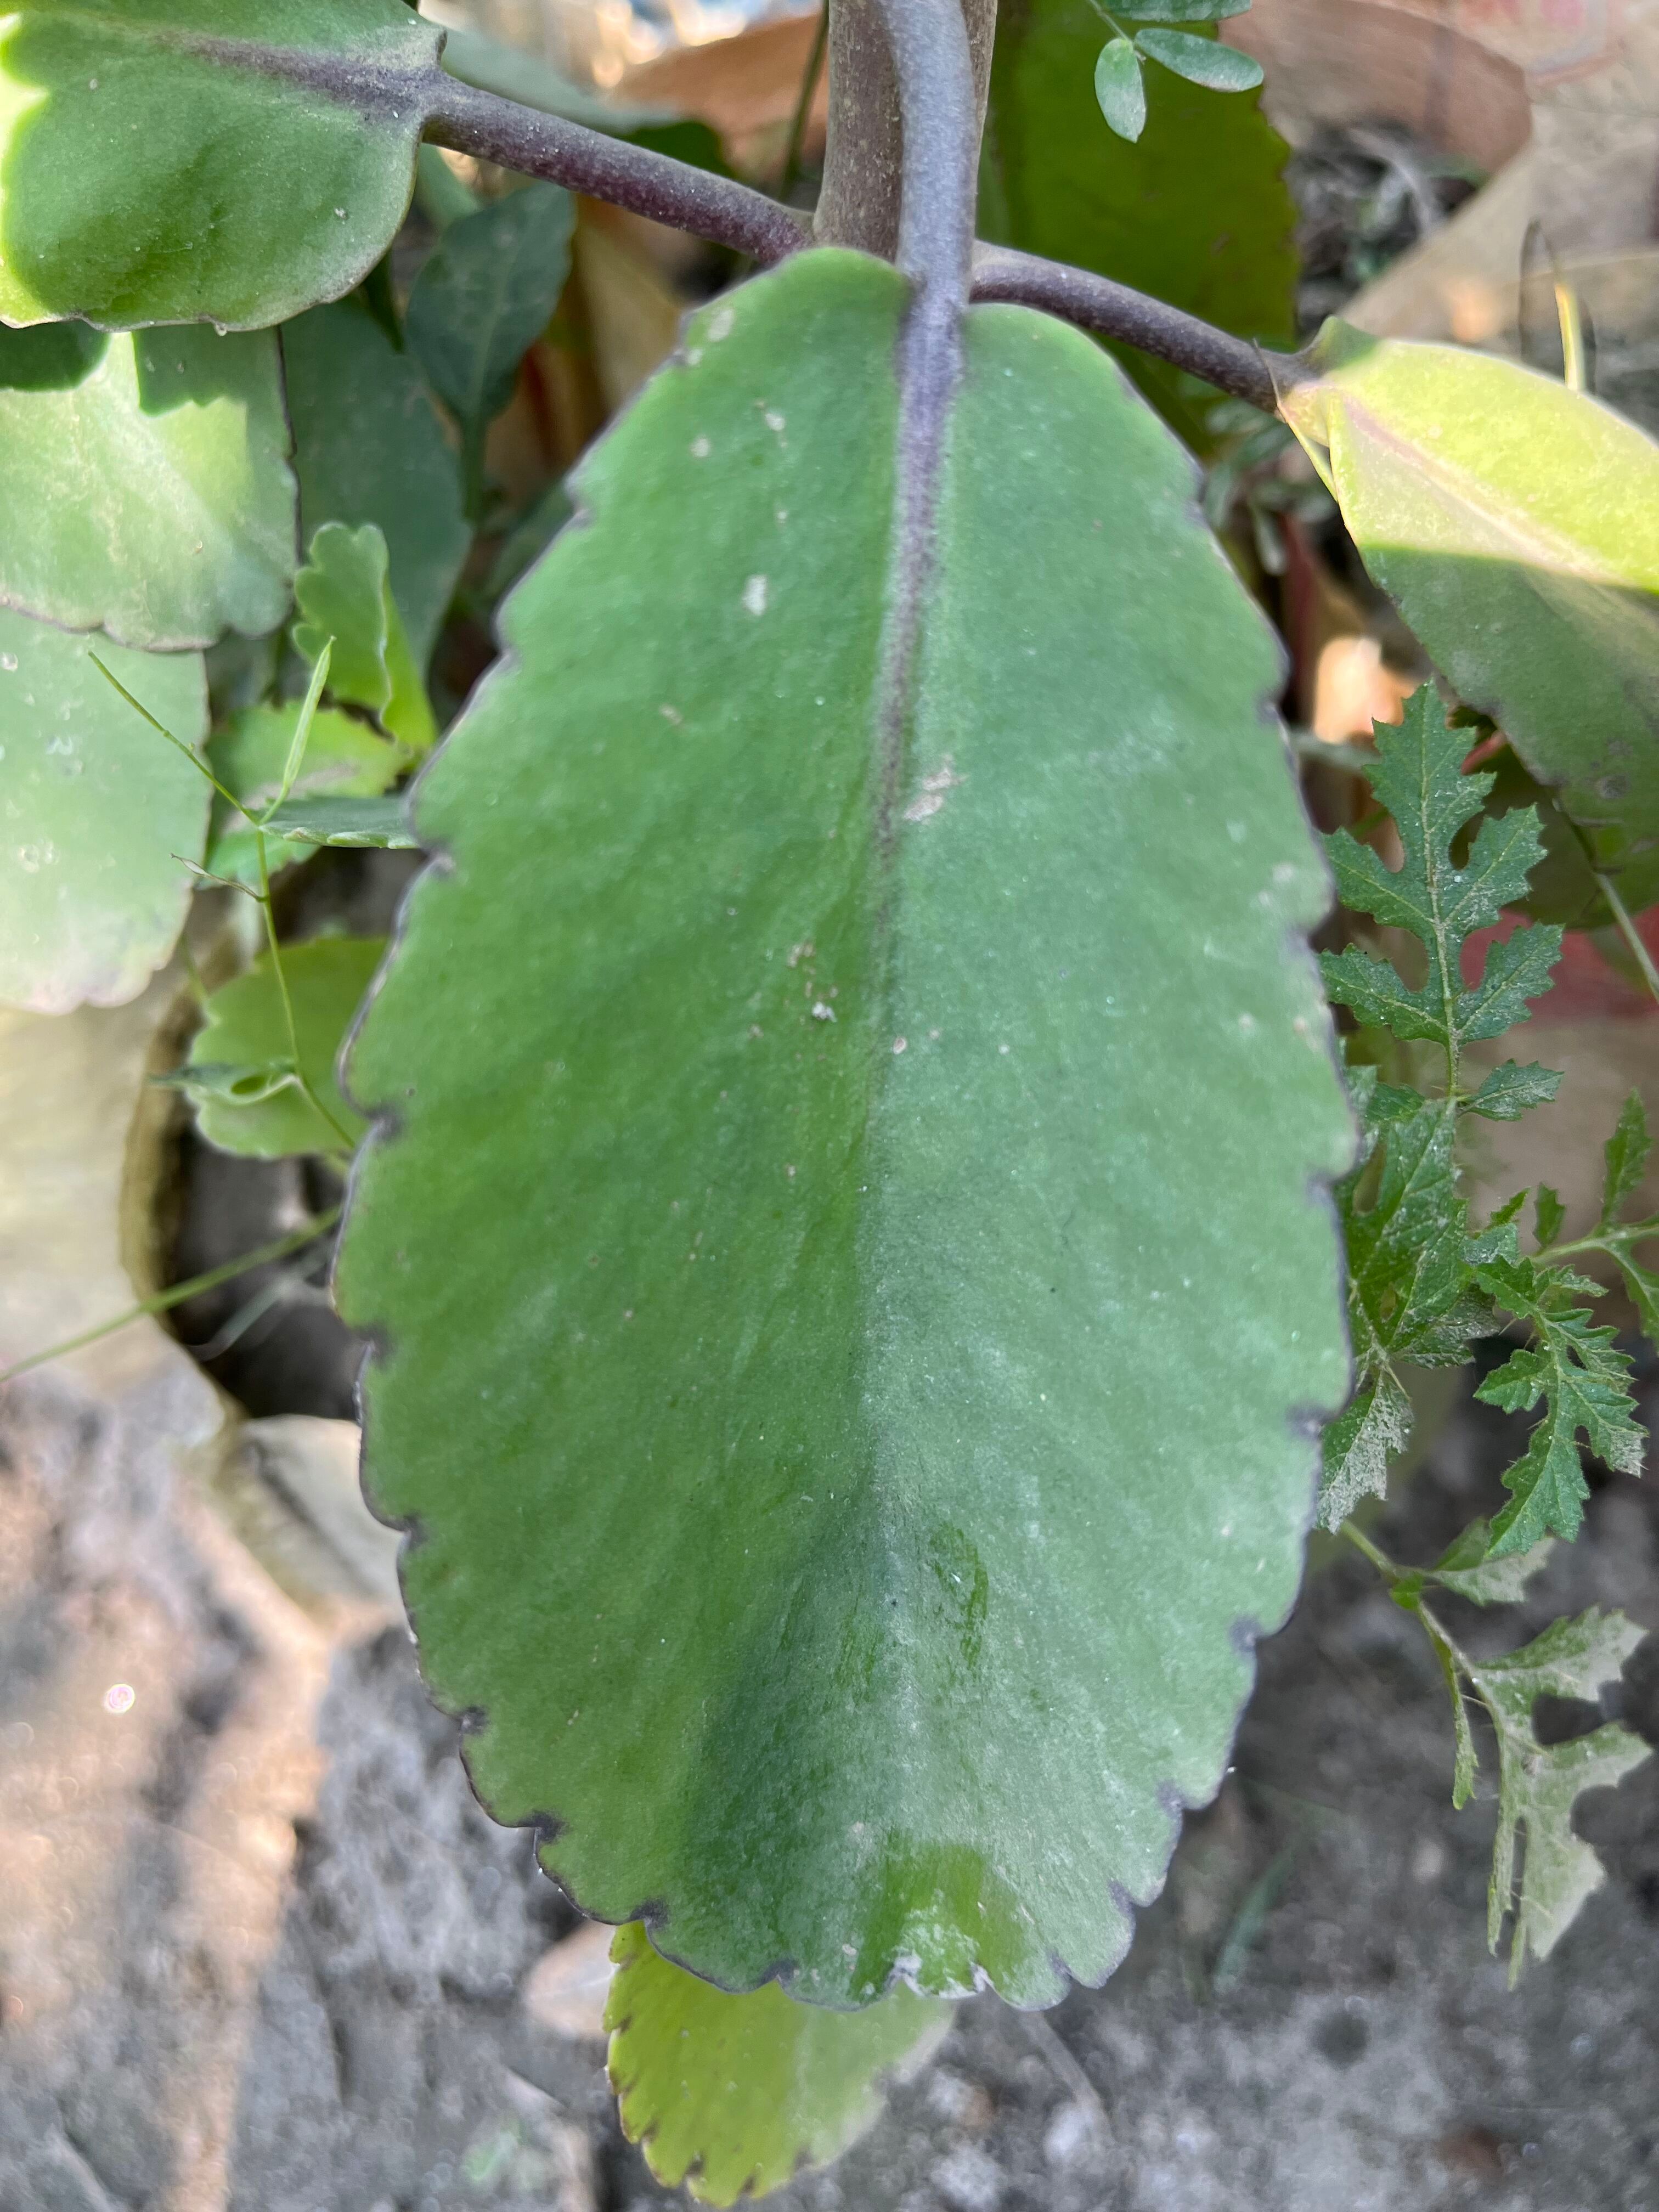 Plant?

pathorkuci
